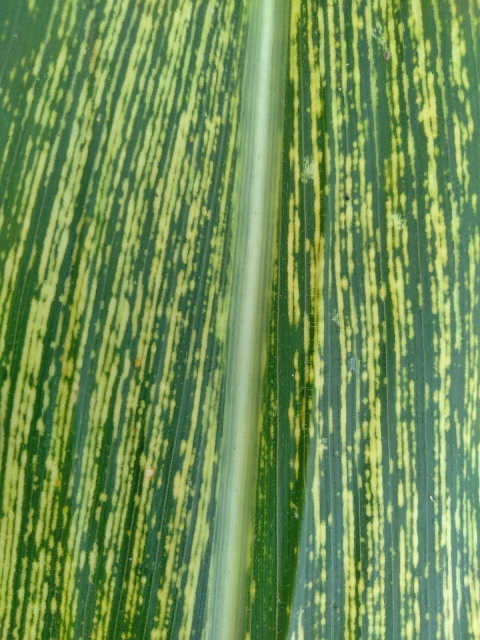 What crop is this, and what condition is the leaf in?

maize, maize streak virus
